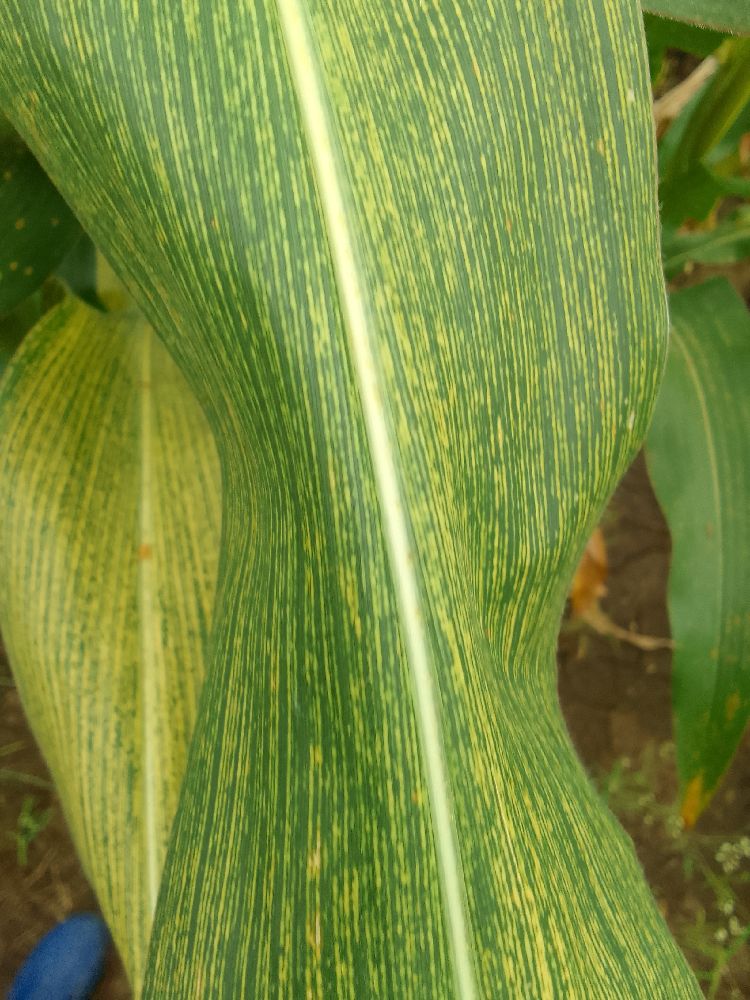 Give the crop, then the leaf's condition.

maize, maize streak virus
